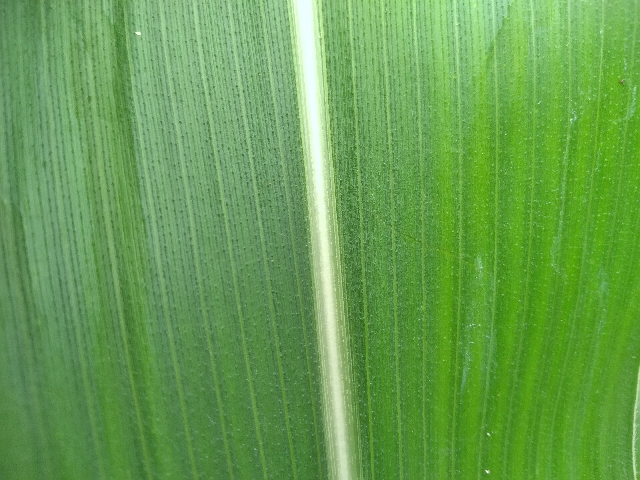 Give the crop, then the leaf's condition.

maize, healthy
